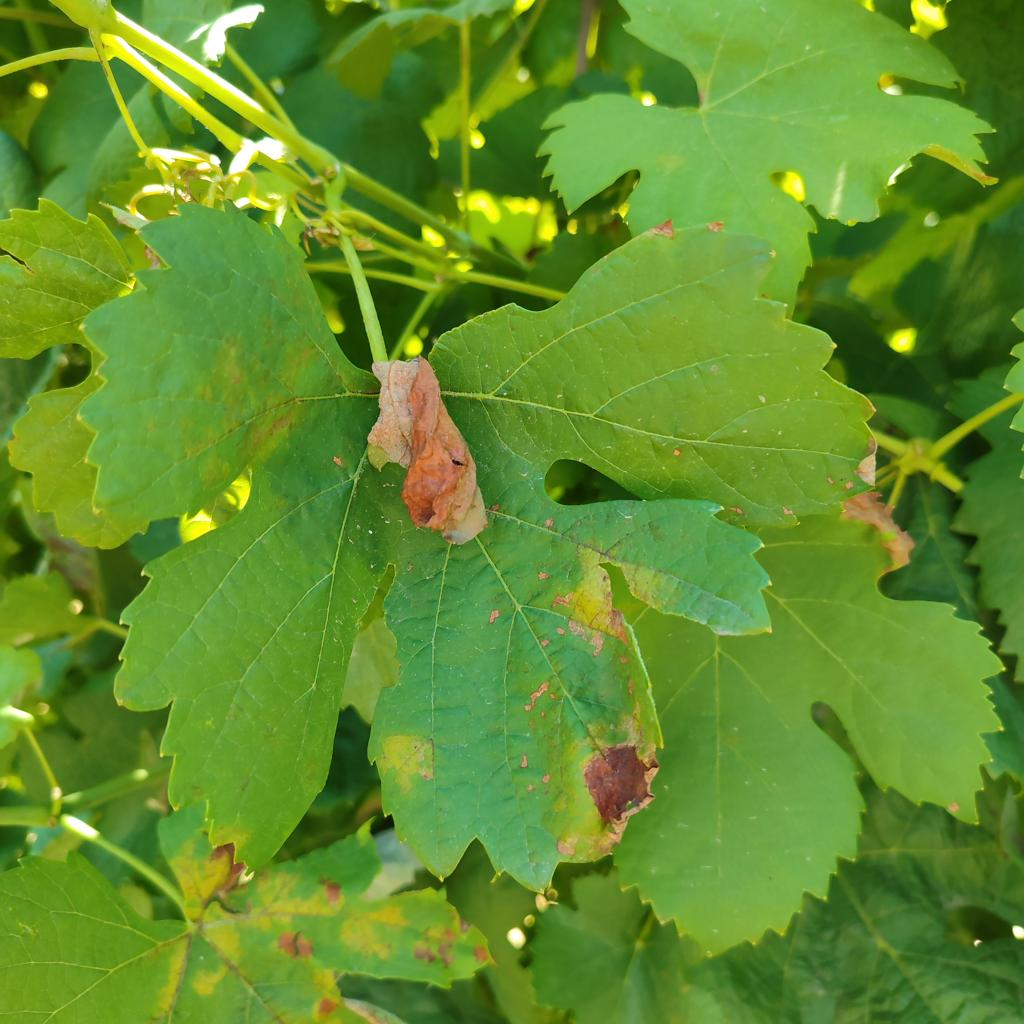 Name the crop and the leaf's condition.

grapevine, downy mildew
